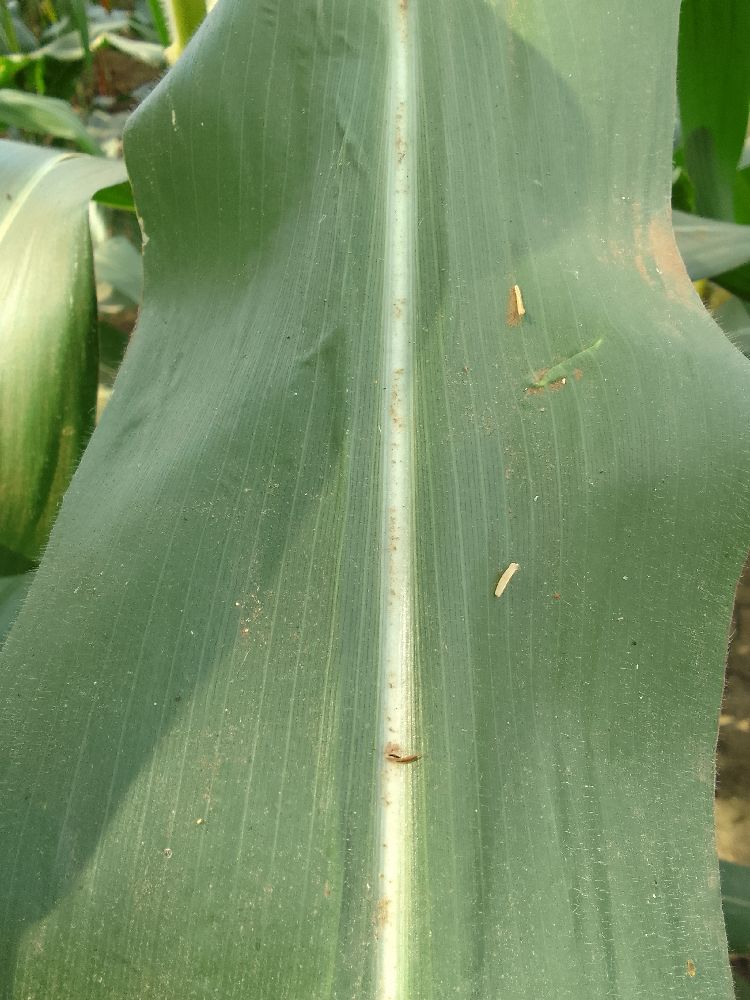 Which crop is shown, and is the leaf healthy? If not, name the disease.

maize, healthy
